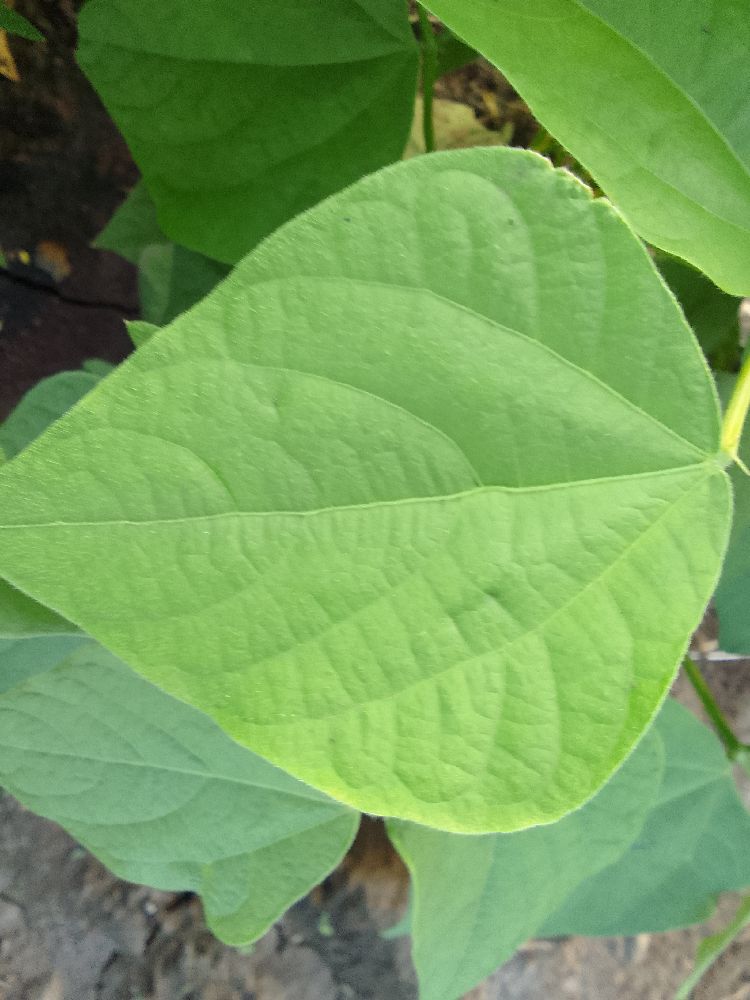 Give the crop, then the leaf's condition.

common bean, healthy
